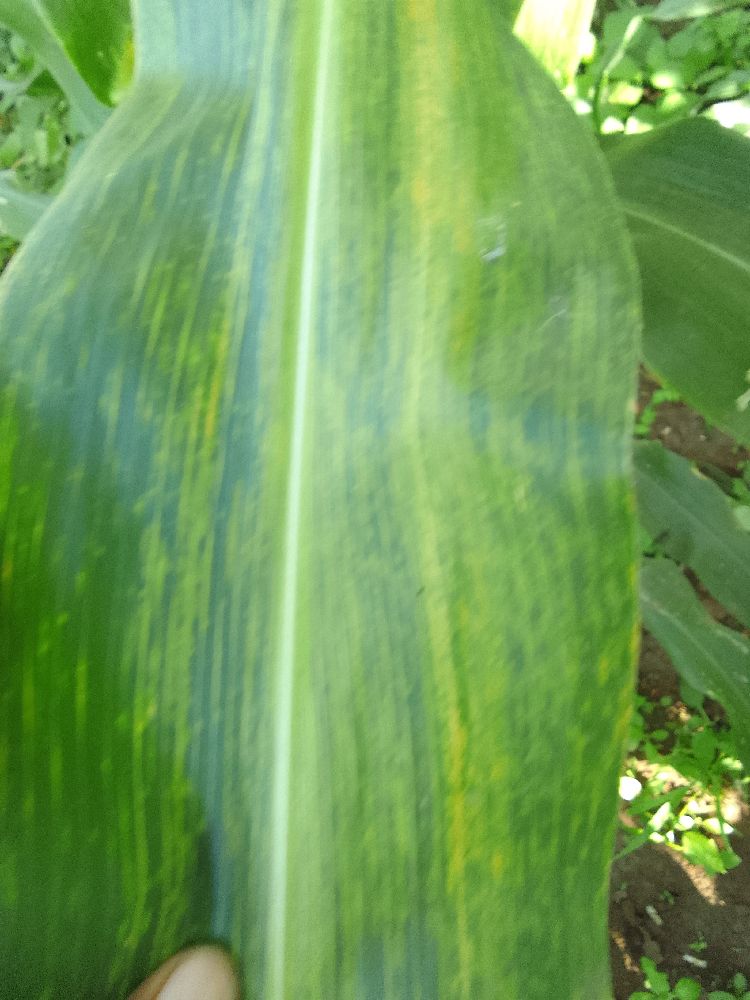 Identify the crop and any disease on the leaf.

maize, maize lethal necrosis
